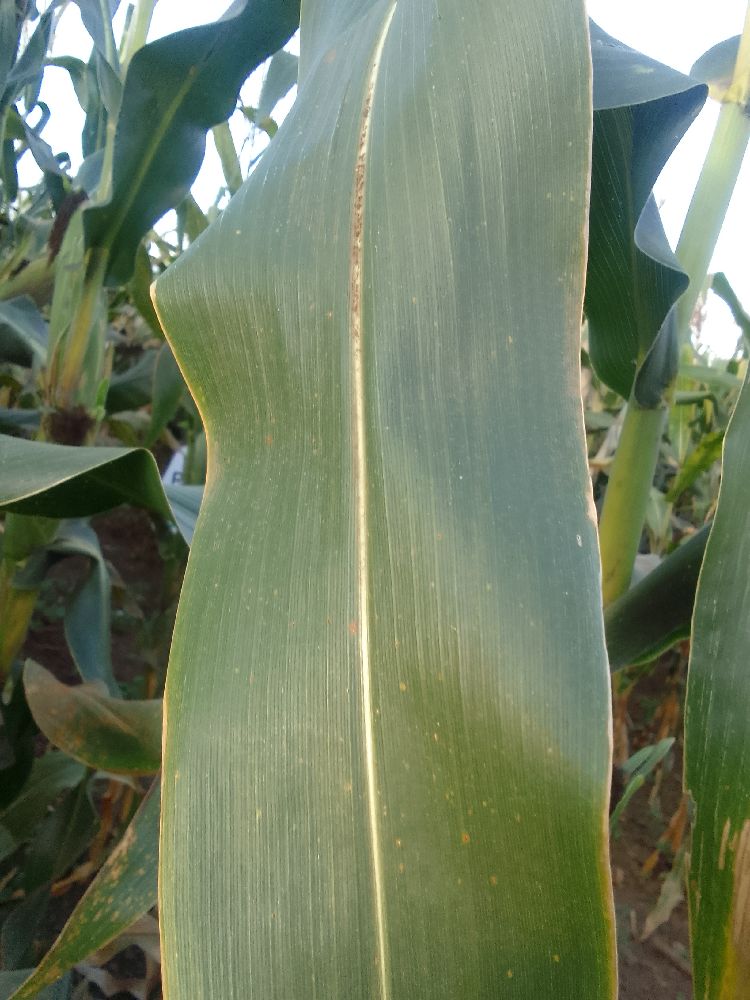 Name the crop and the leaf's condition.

maize, healthy
